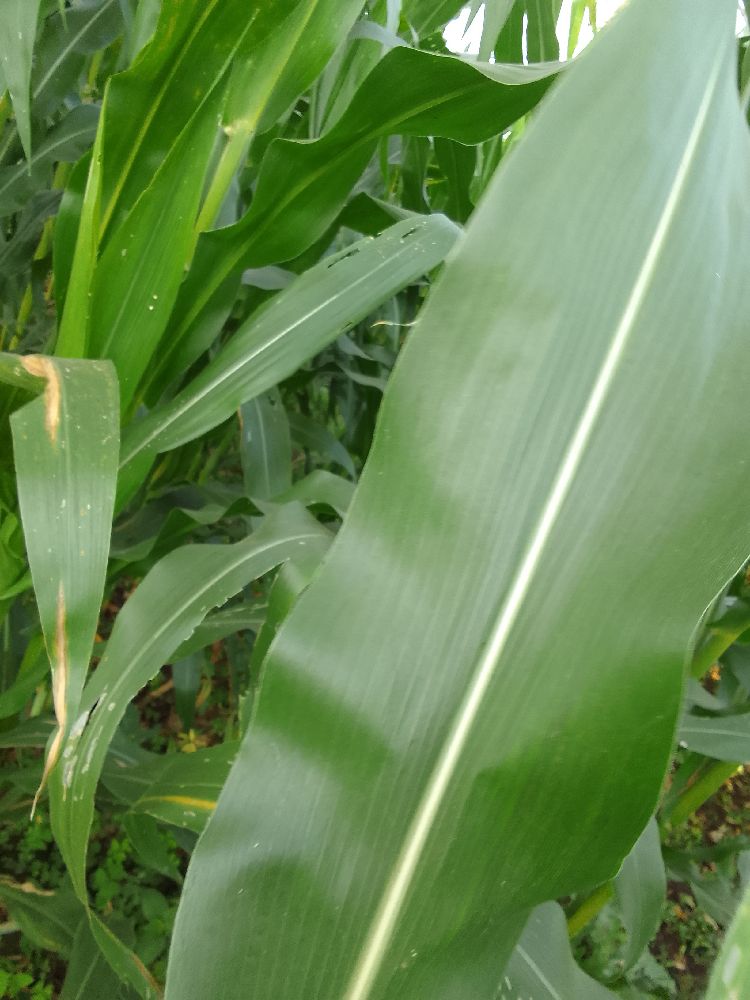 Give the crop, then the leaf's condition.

maize, healthy
